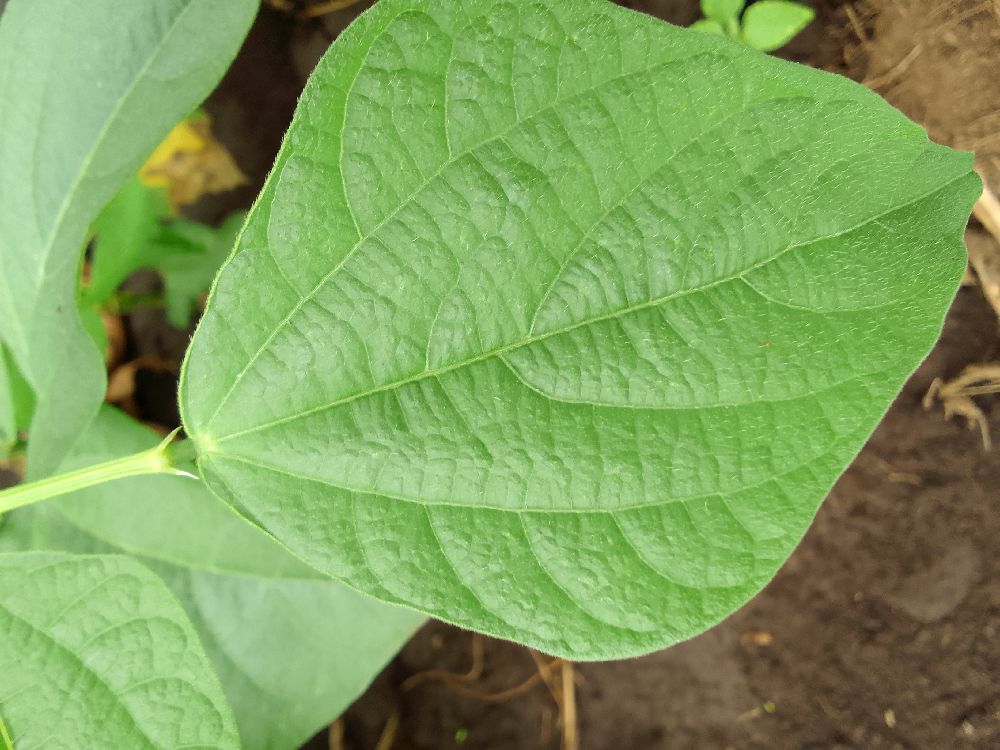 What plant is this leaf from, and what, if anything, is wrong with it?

common bean, healthy
